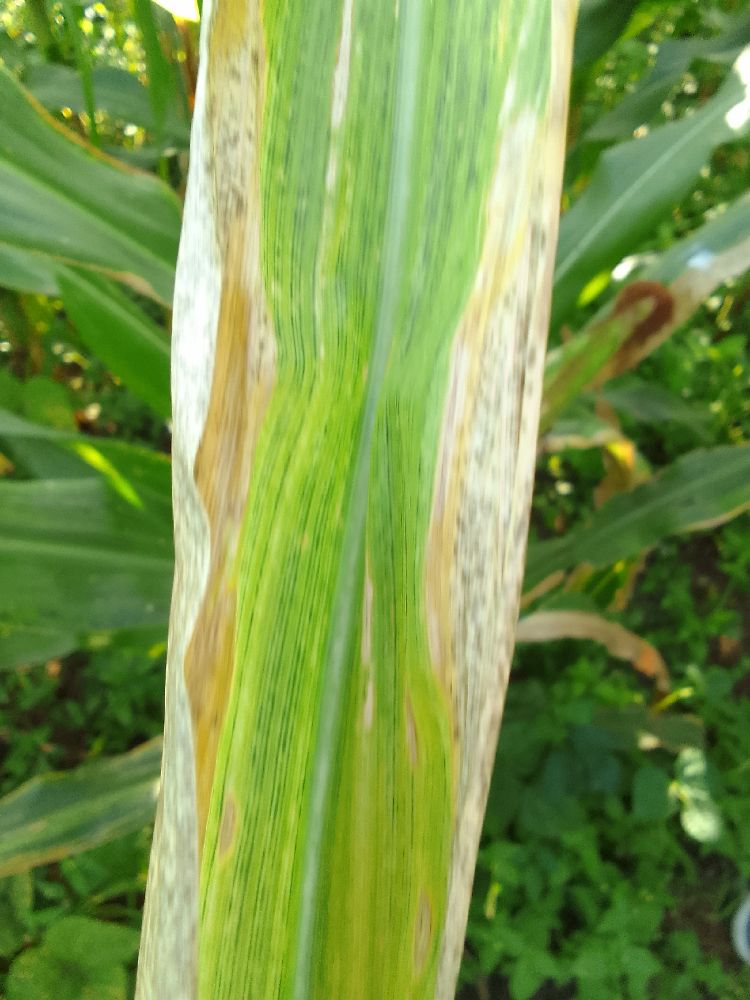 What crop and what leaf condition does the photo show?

maize, maize lethal necrosis
